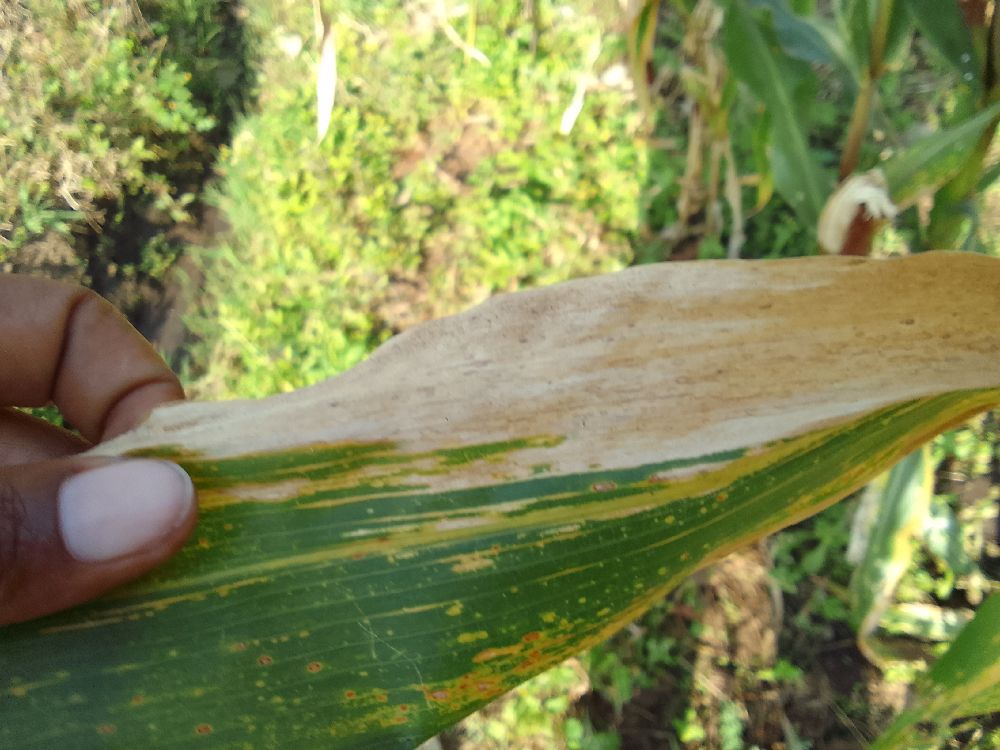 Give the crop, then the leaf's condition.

maize, maize lethal necrosis
